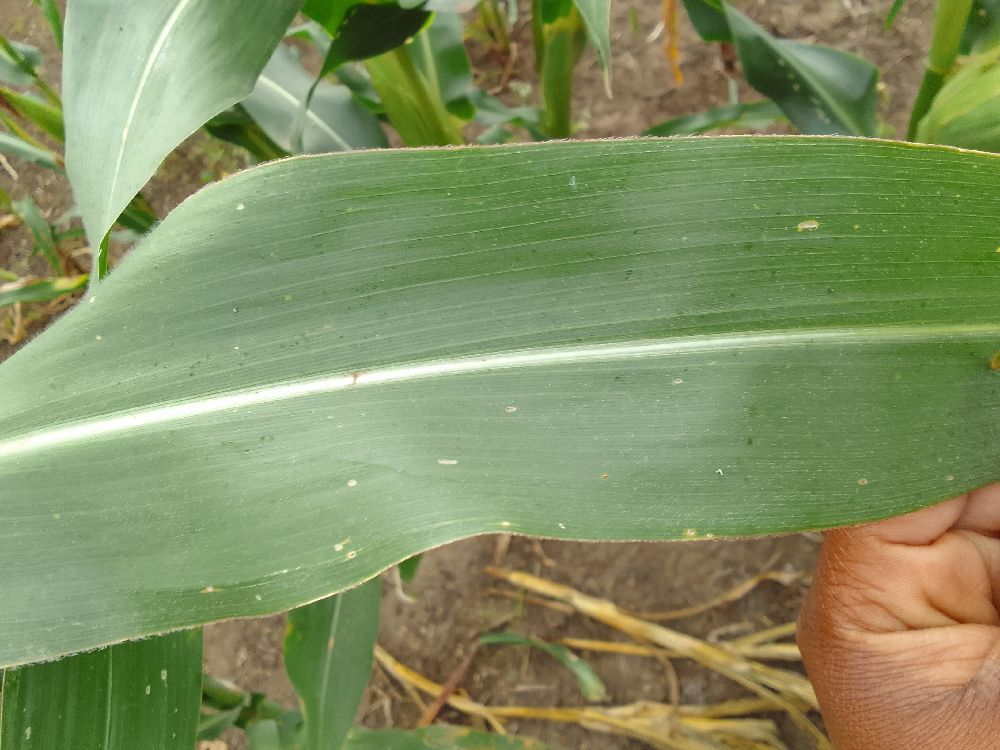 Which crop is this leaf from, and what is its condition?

maize, healthy
